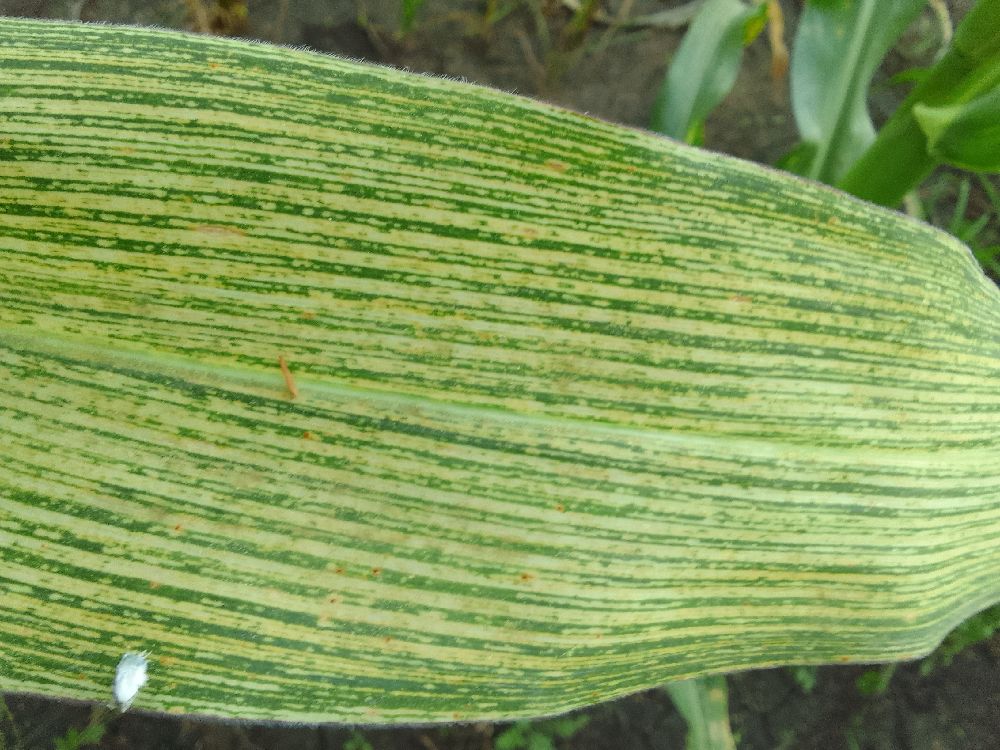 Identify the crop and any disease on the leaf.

maize, maize streak virus
